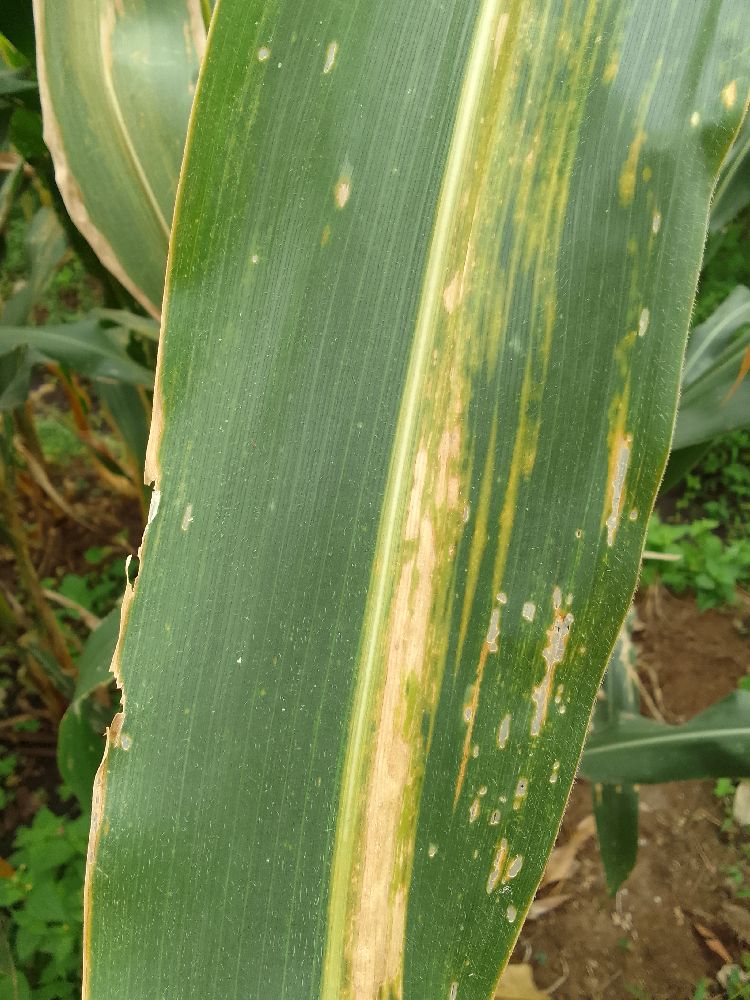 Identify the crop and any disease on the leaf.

maize, maize lethal necrosis
